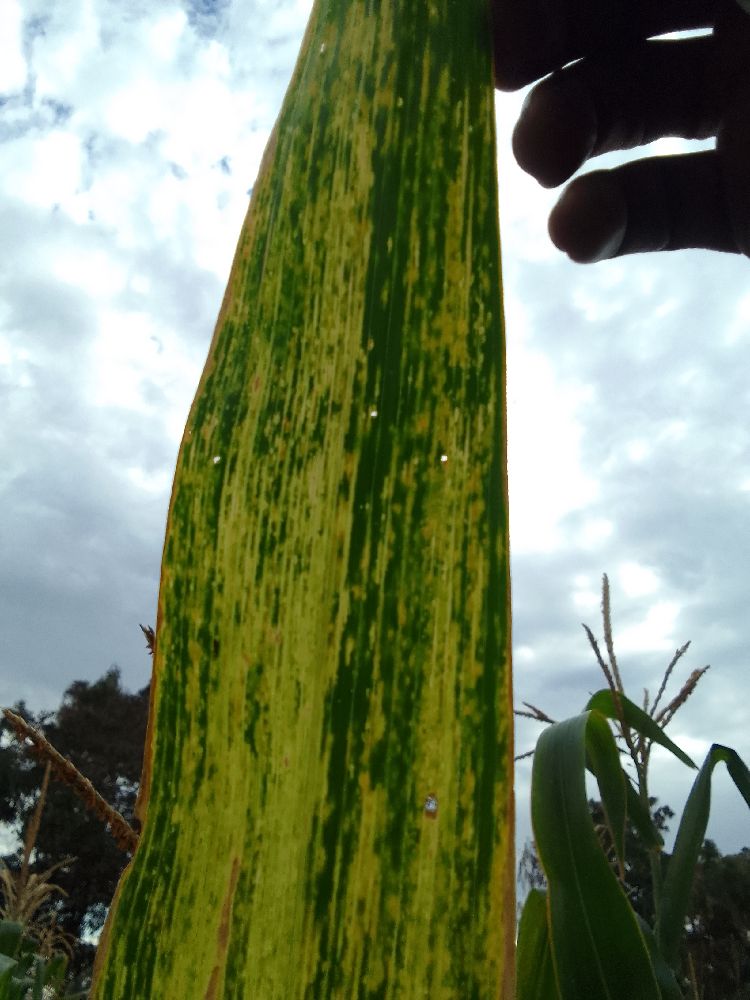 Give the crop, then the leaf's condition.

maize, maize lethal necrosis
